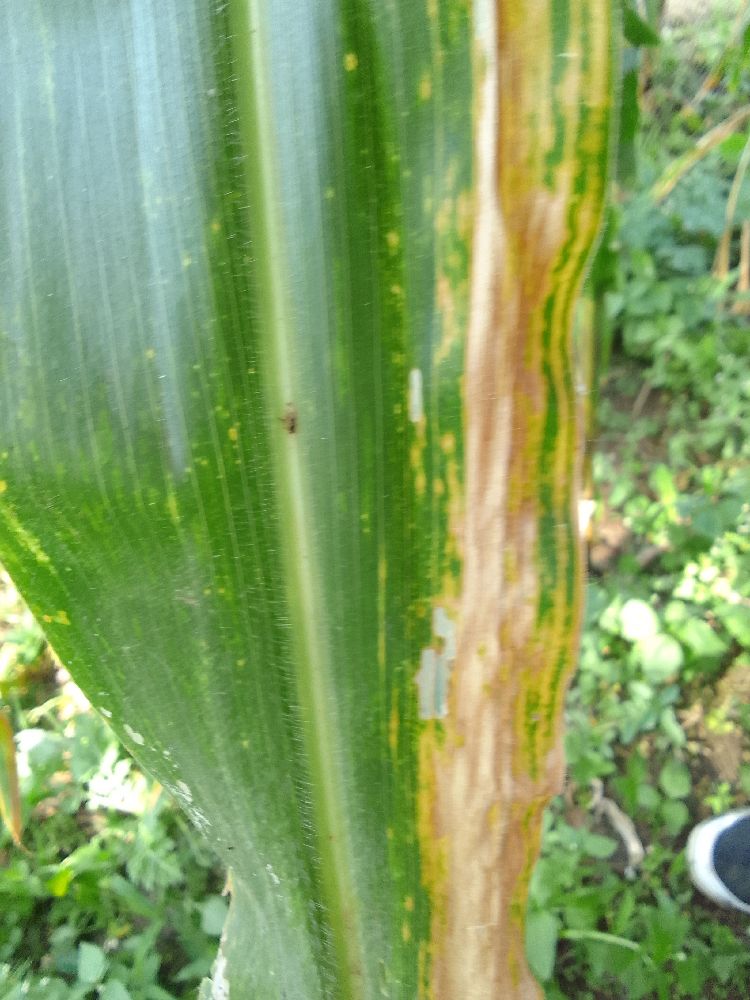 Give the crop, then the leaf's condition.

maize, maize lethal necrosis
